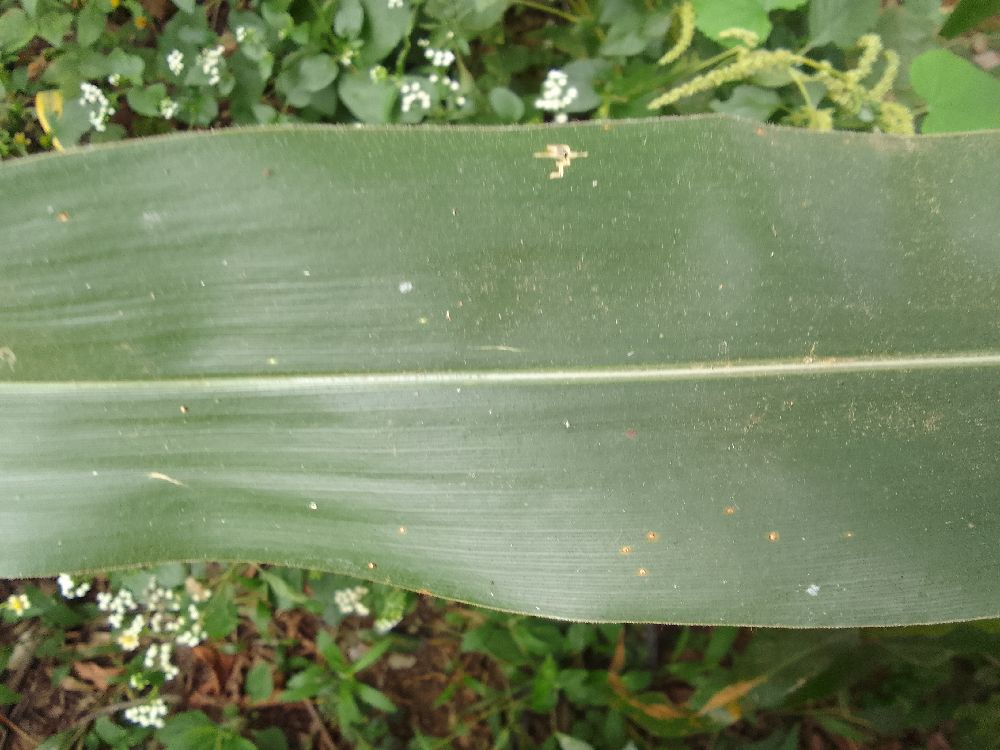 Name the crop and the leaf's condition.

maize, healthy
